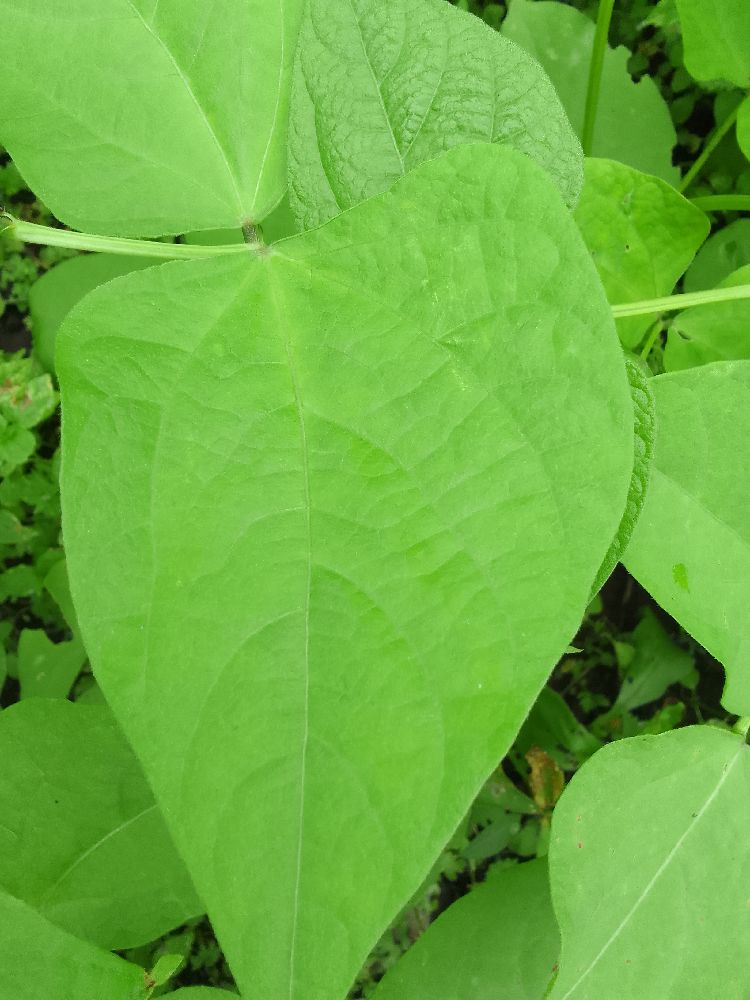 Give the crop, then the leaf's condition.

common bean, healthy
